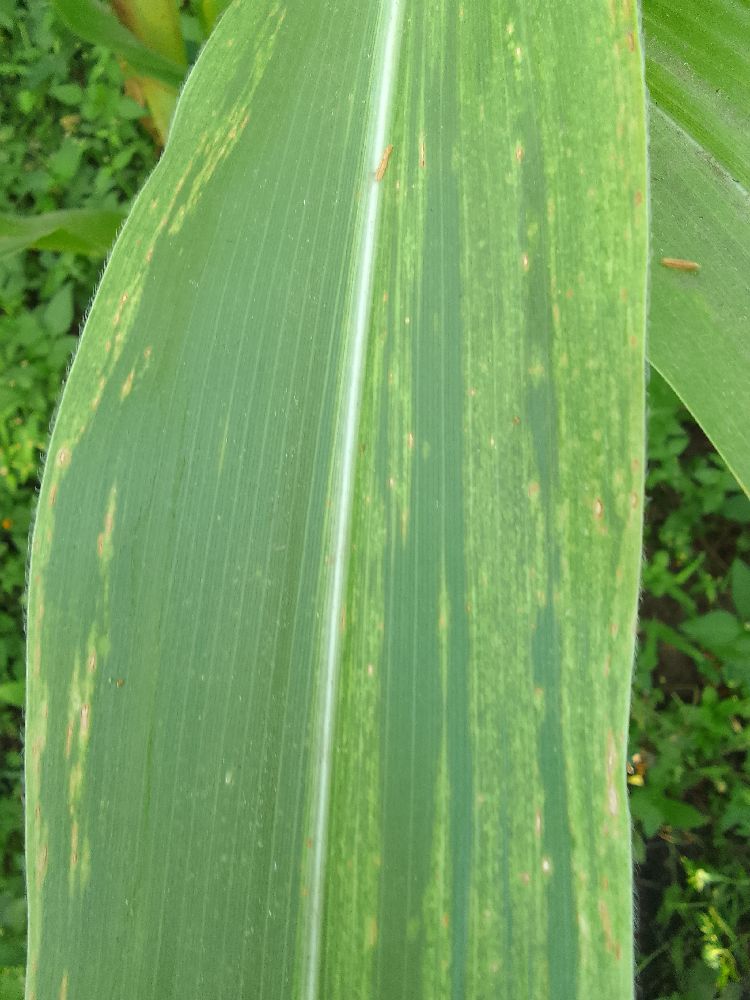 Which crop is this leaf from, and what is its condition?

maize, maize lethal necrosis
